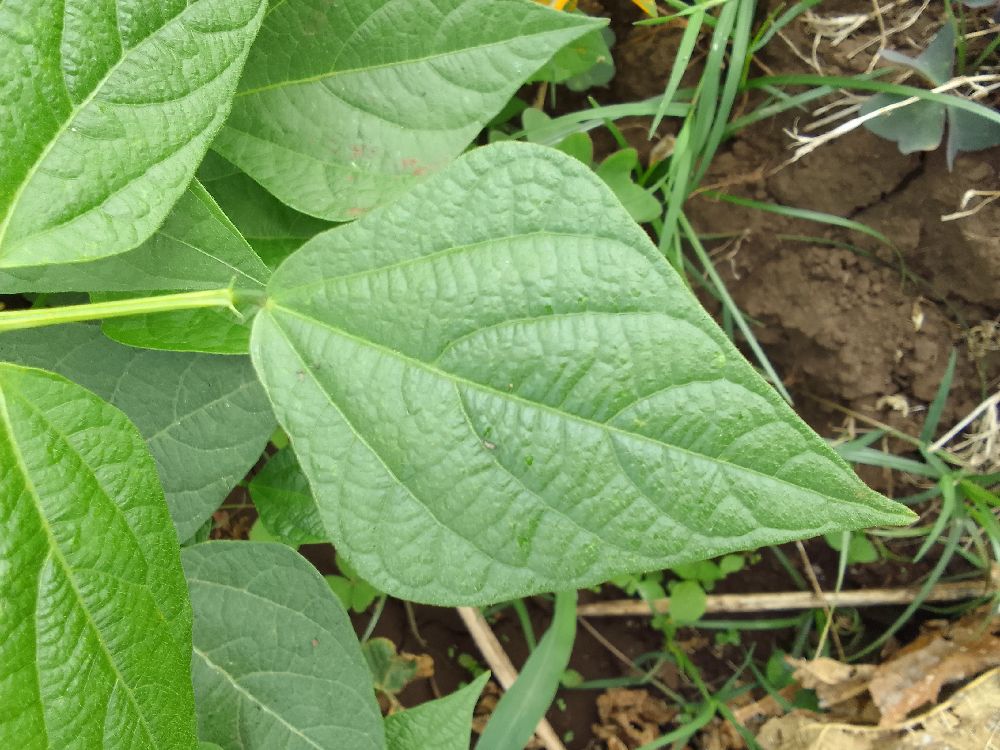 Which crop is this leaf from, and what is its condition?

common bean, healthy
